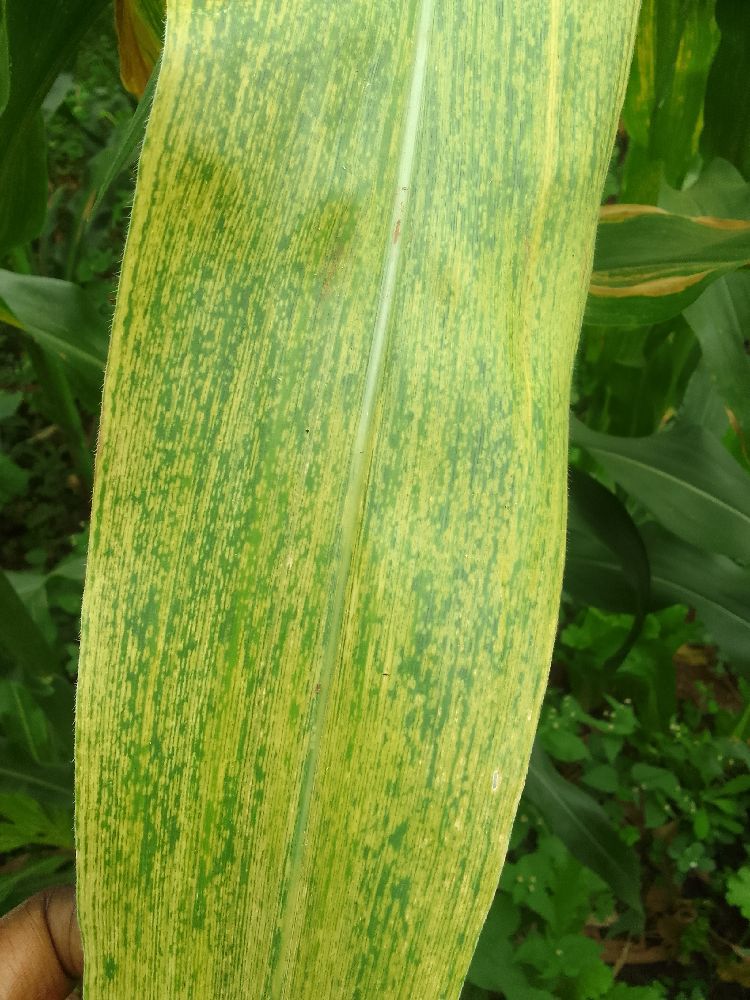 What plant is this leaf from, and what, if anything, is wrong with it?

maize, maize lethal necrosis
